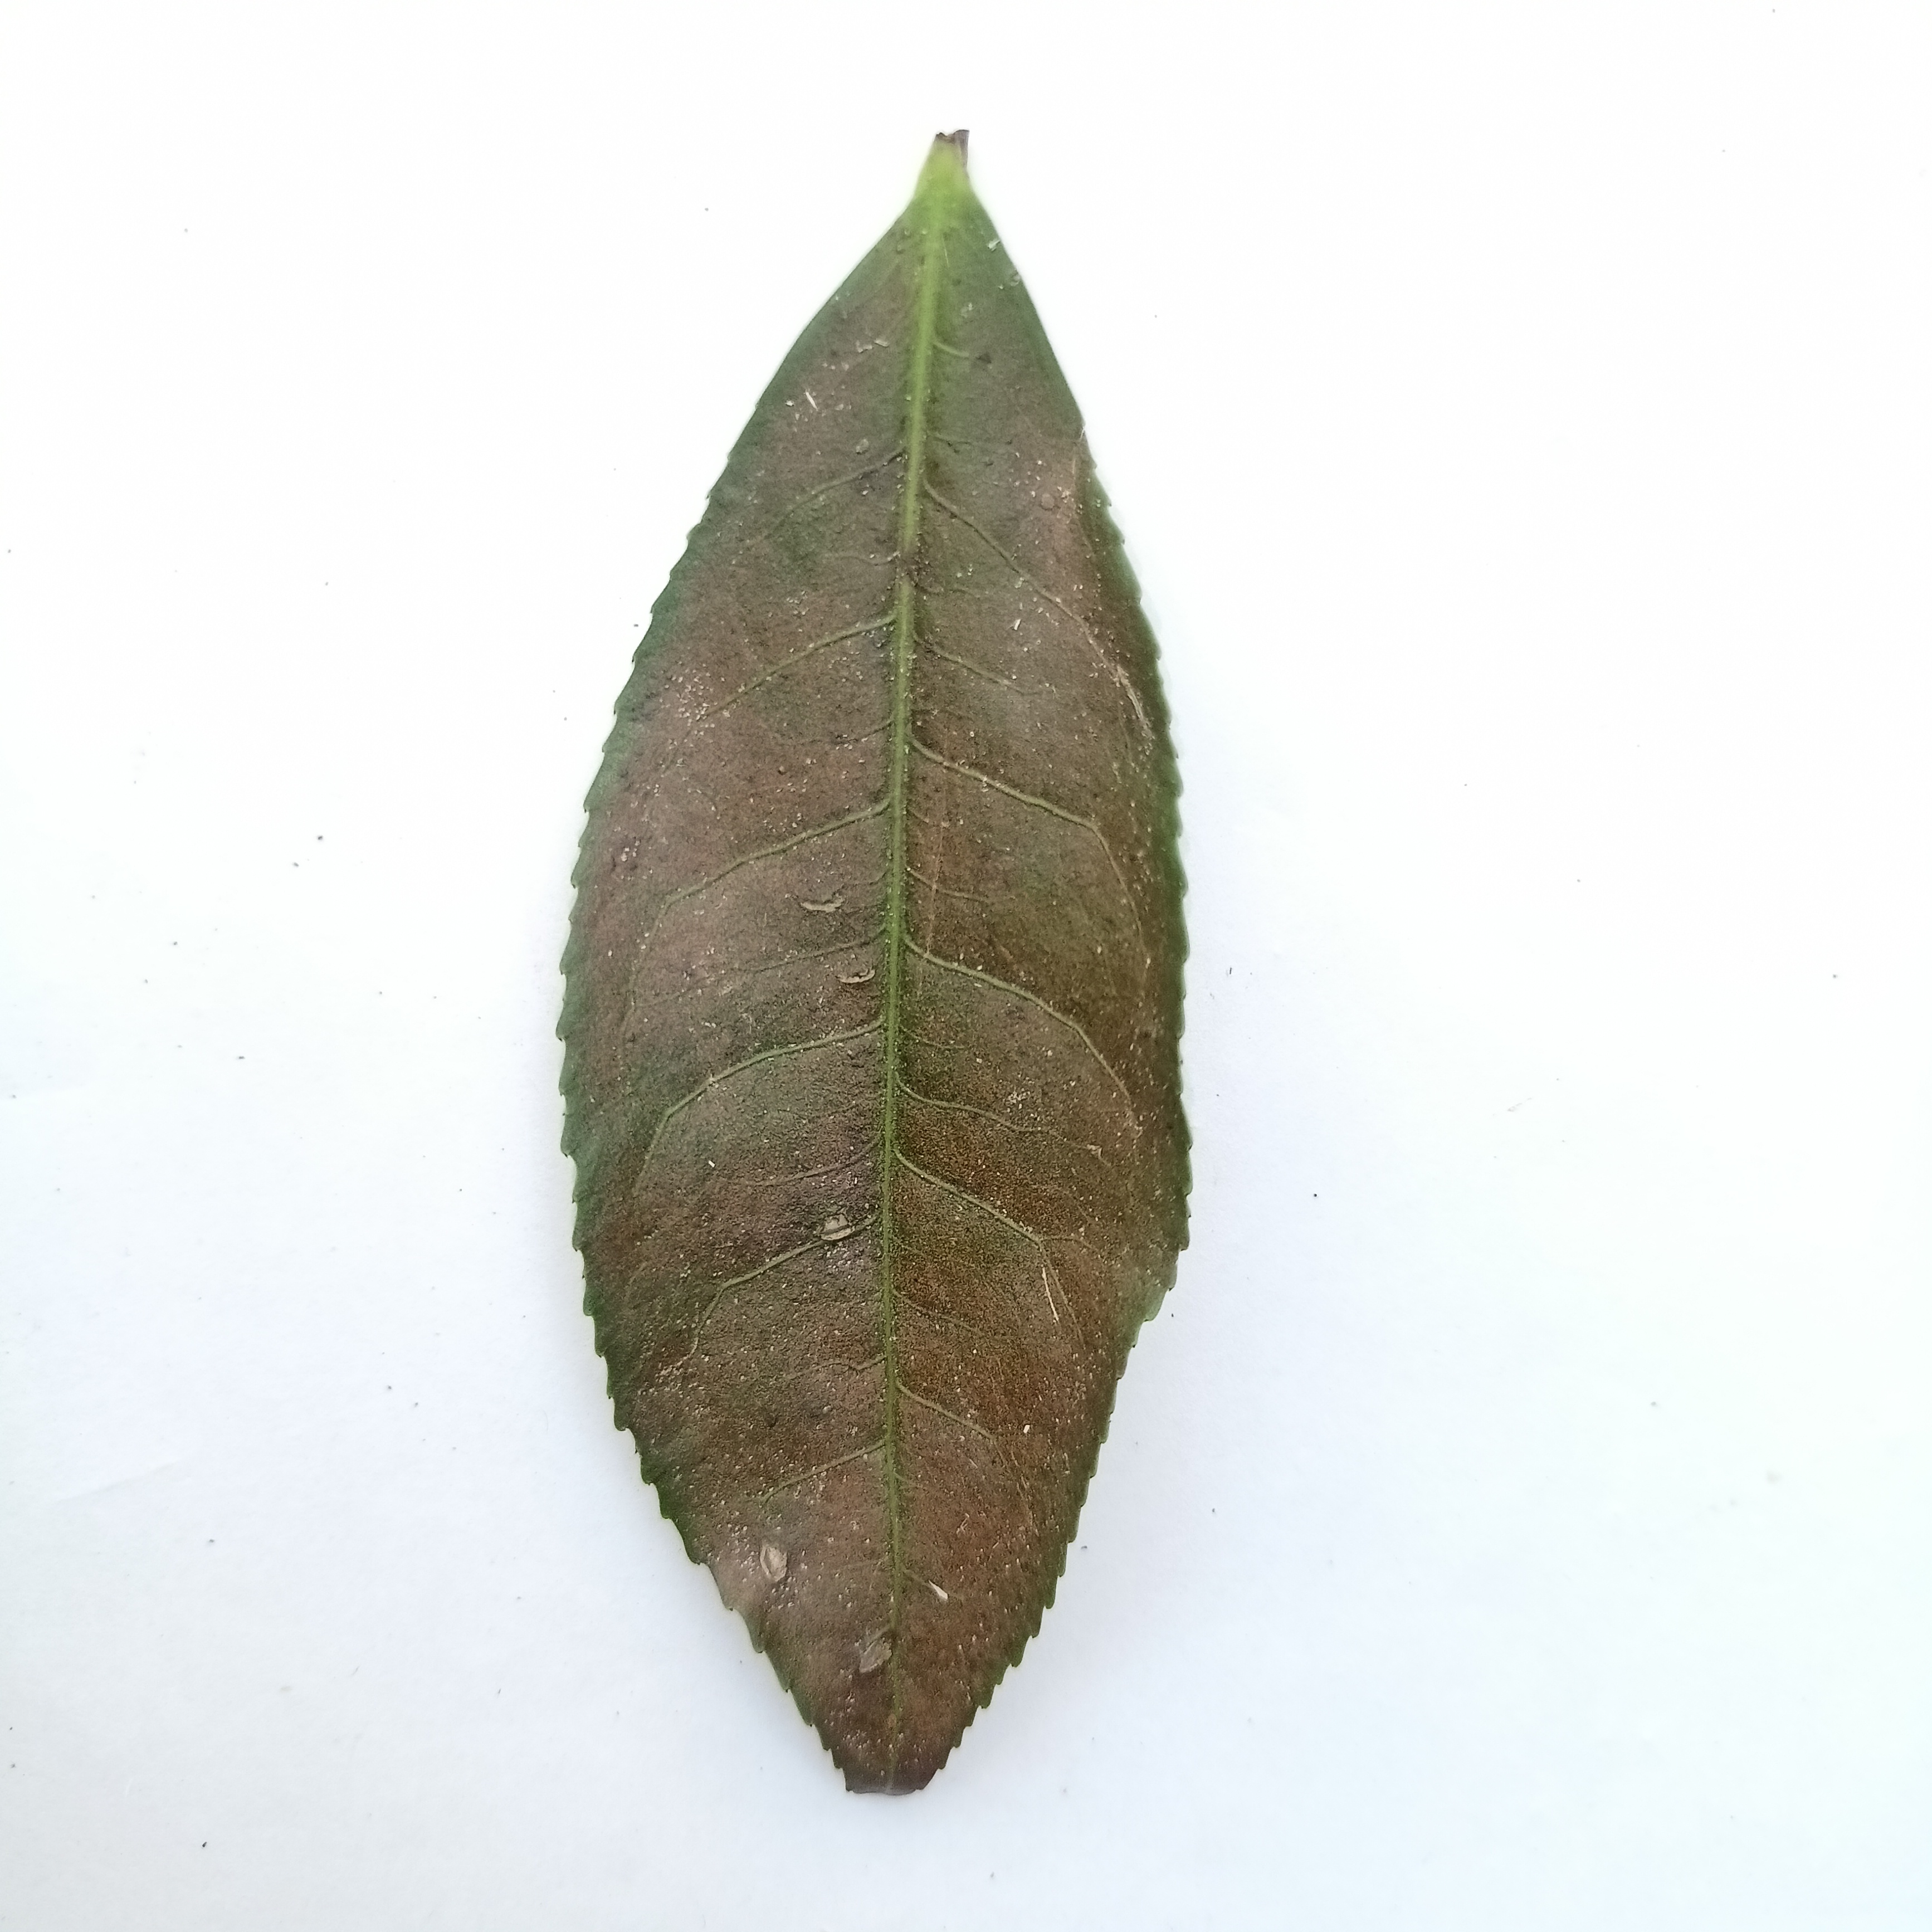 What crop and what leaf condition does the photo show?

tea, red rust
